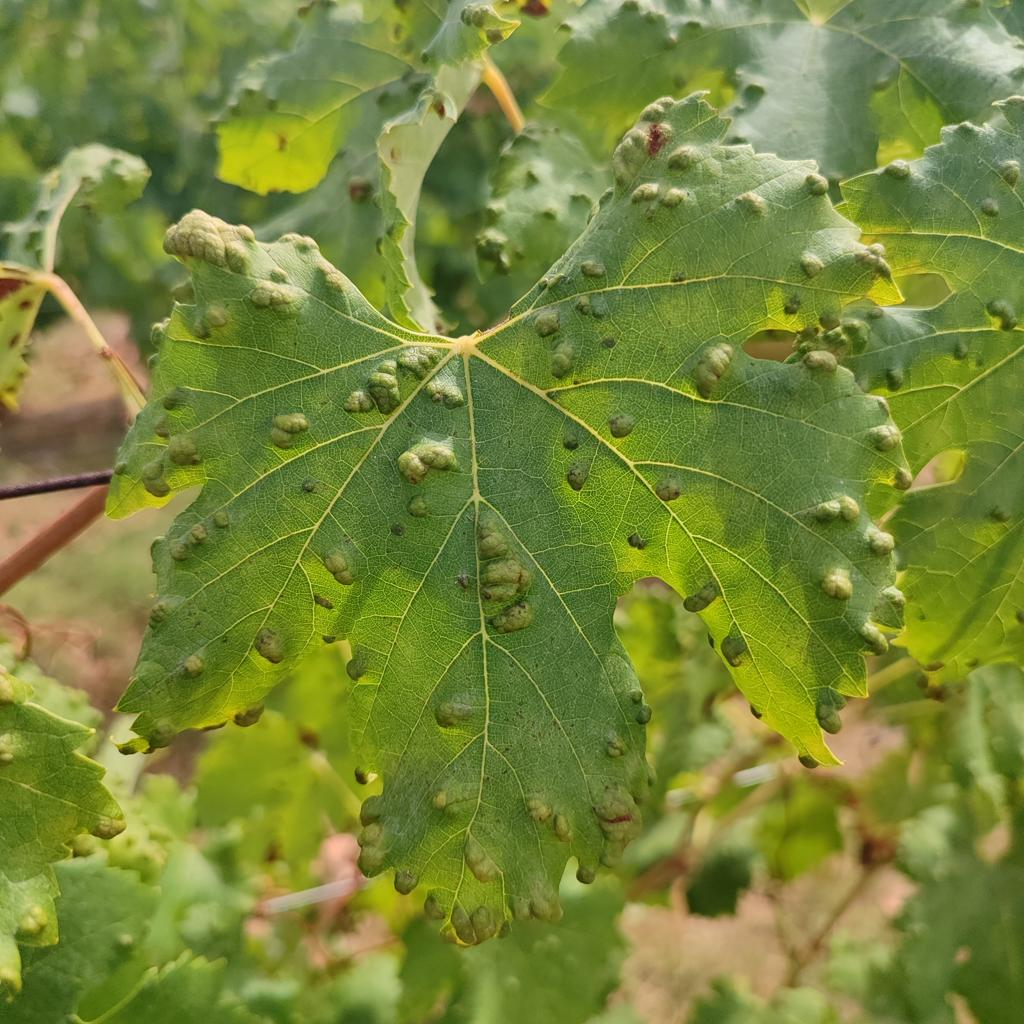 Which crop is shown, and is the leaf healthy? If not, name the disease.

grapevine, erineum mite
